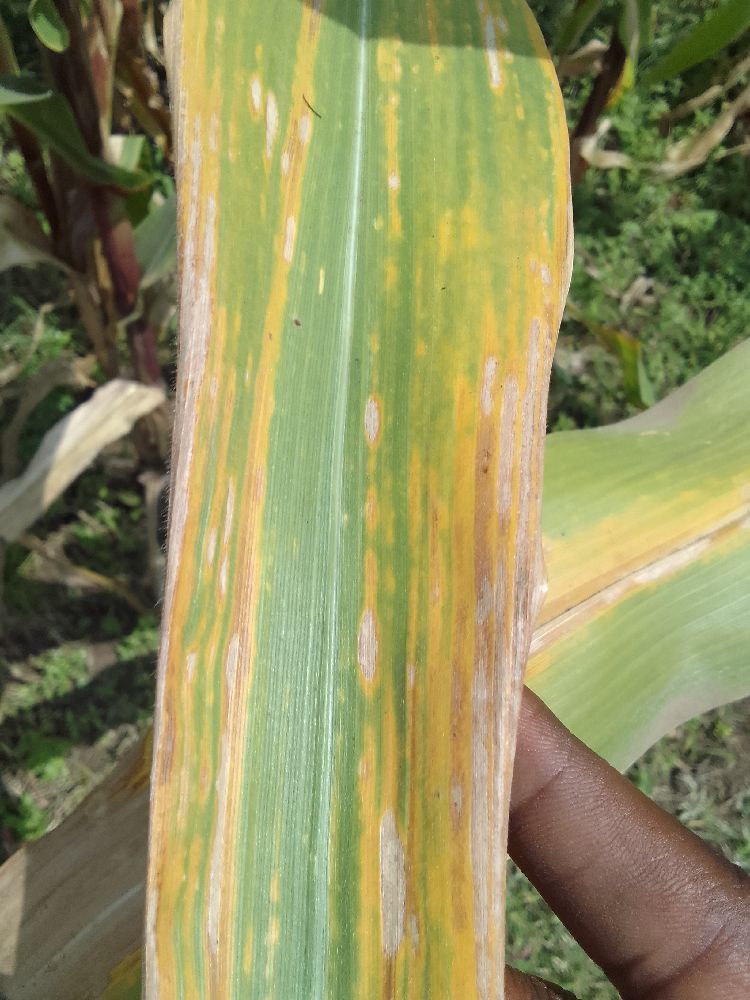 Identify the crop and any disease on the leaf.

maize, maize lethal necrosis
